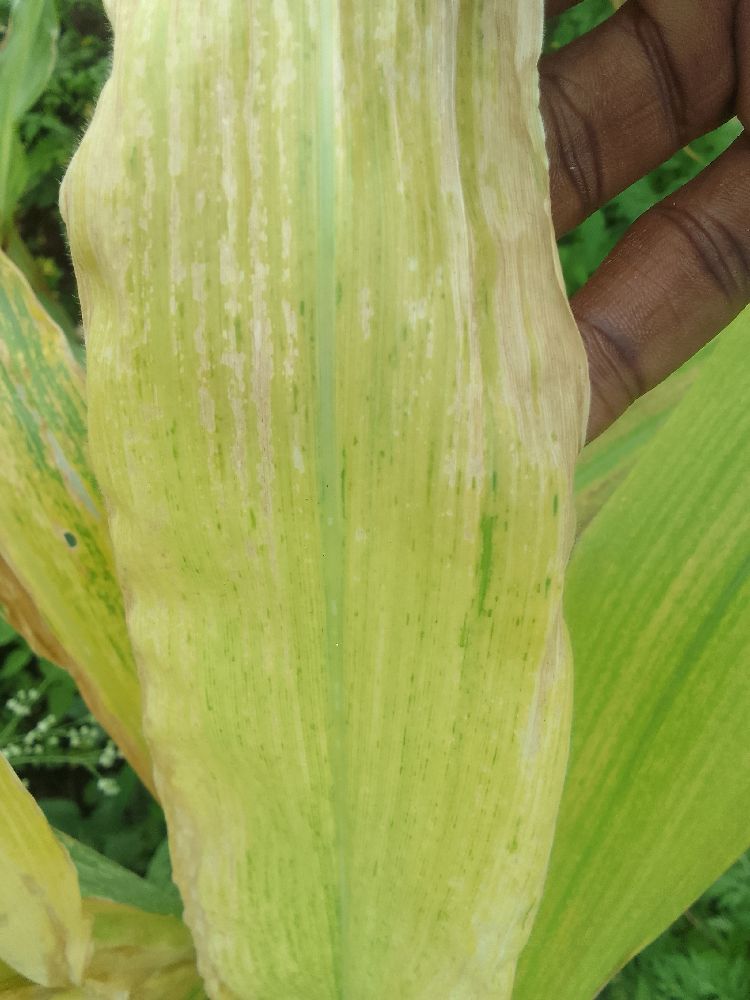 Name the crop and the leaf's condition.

maize, maize lethal necrosis
